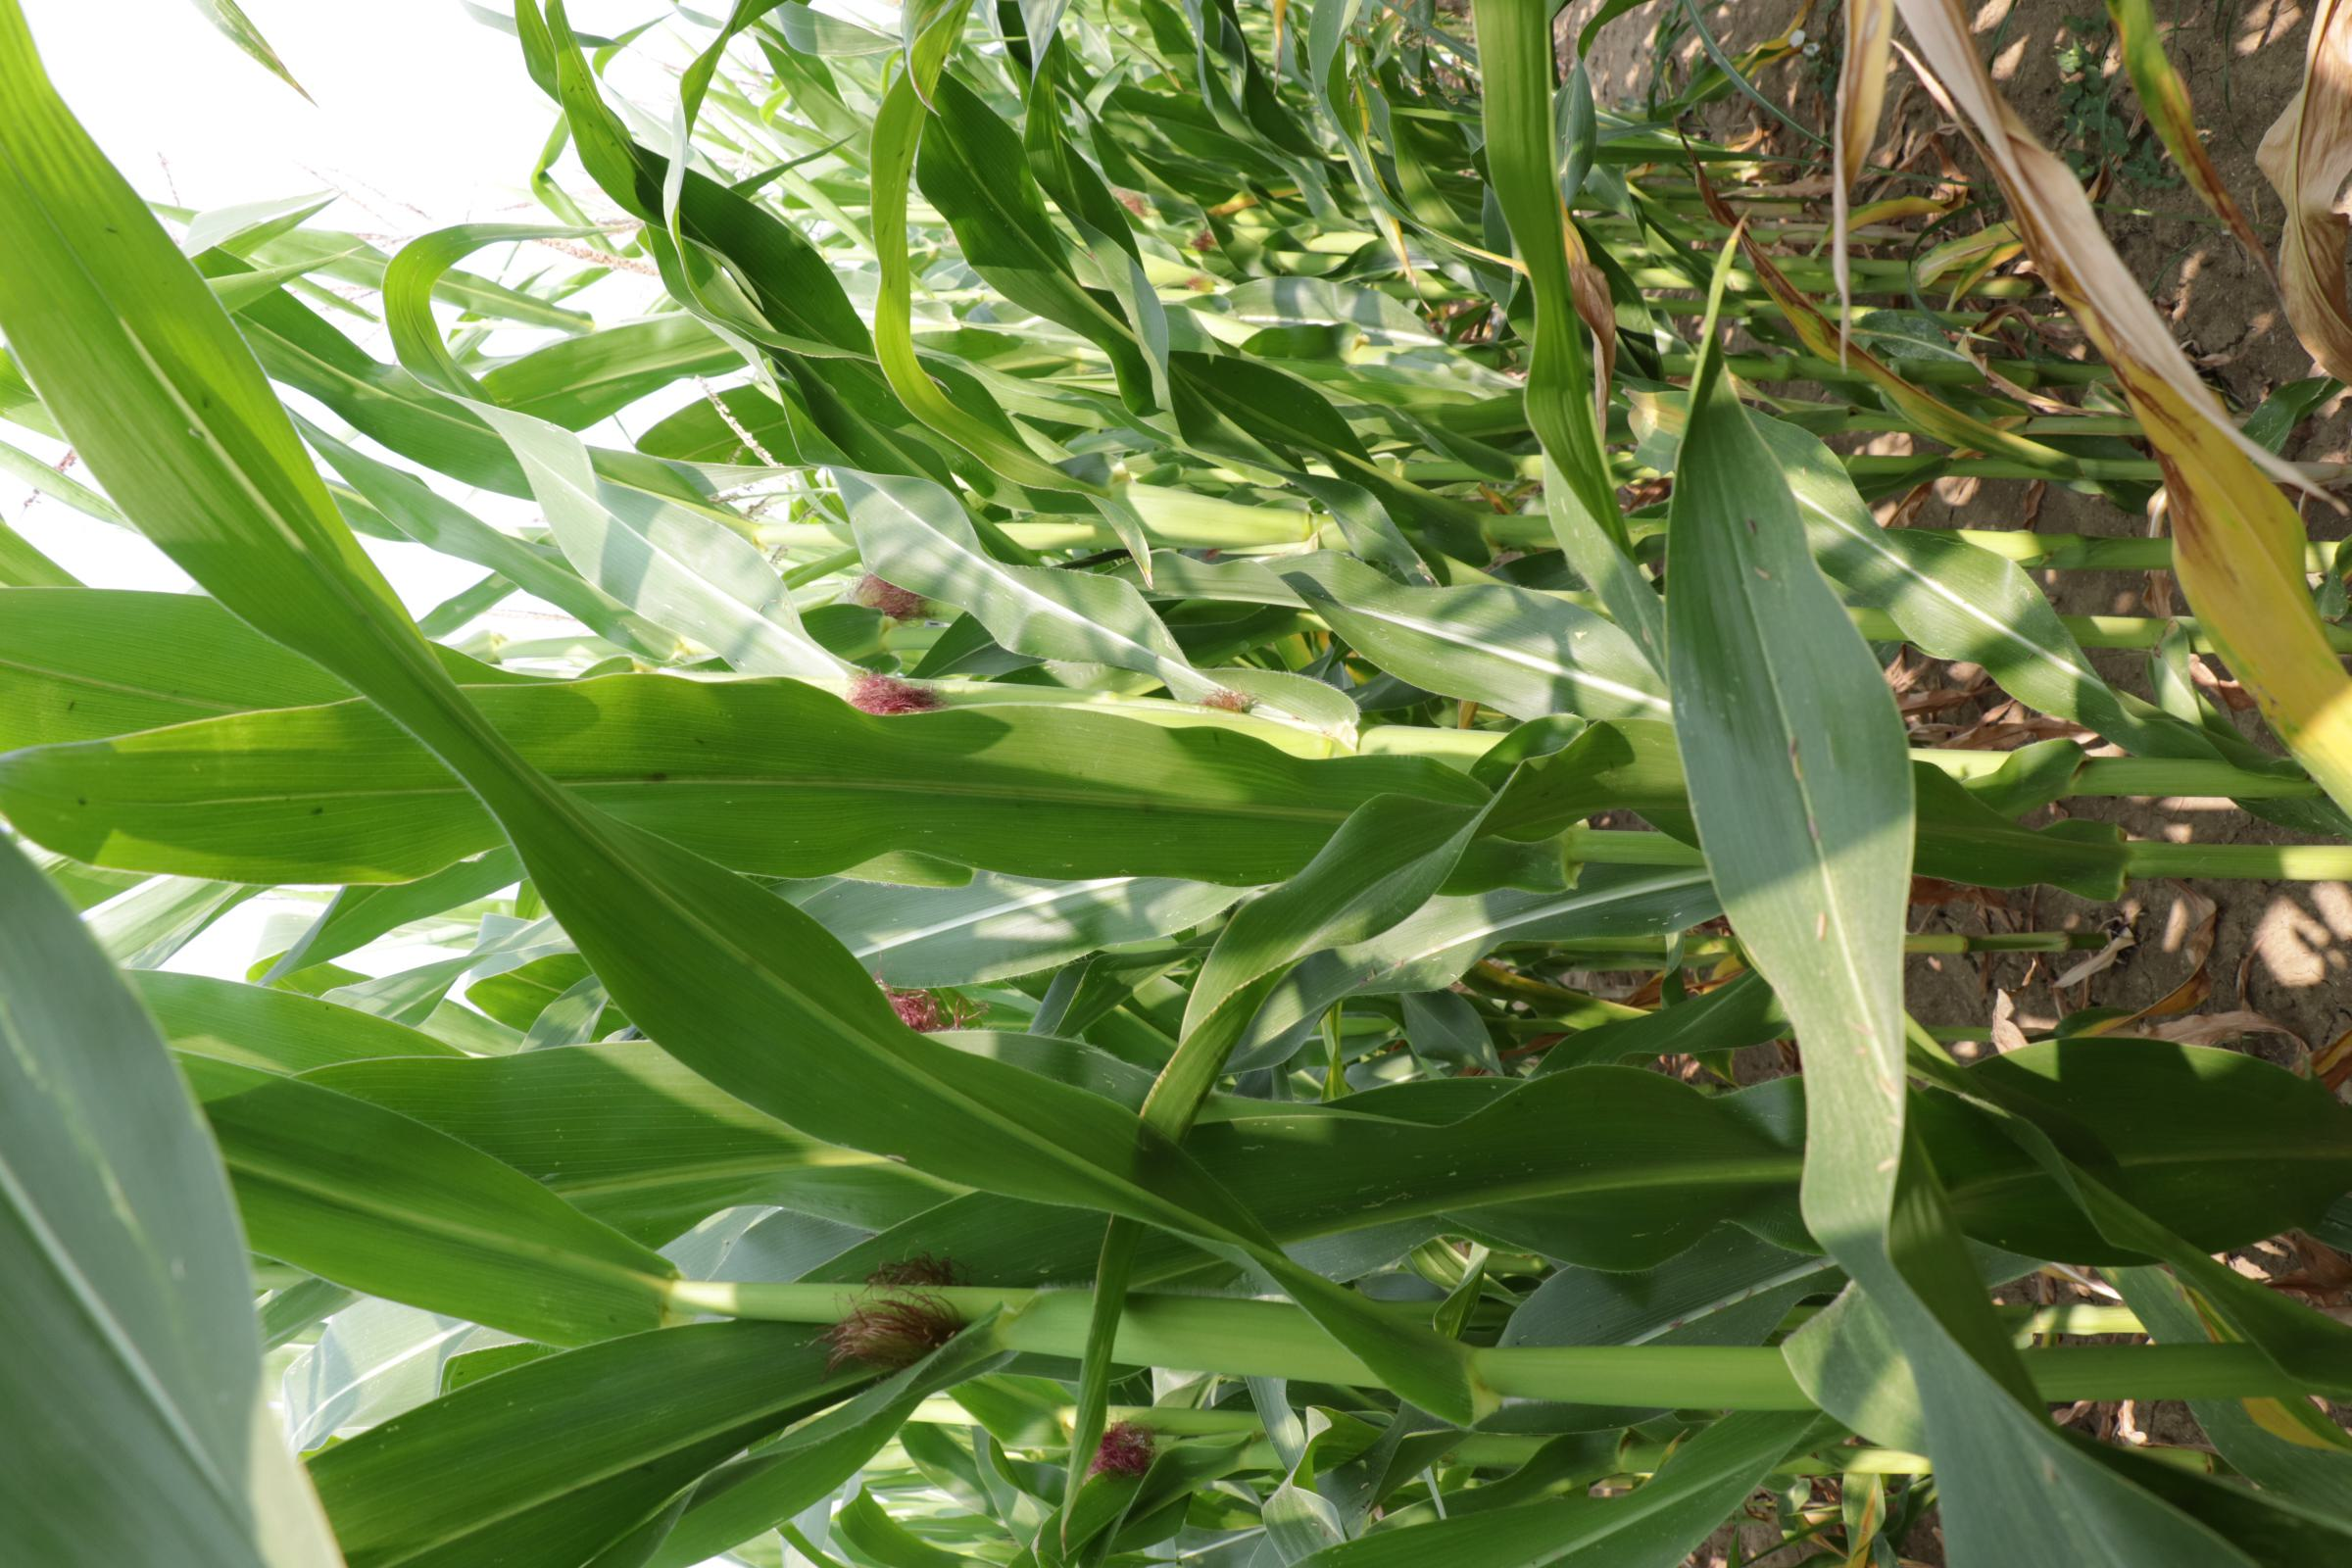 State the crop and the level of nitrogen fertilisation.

maize, reduced nitrogen fertilisation
